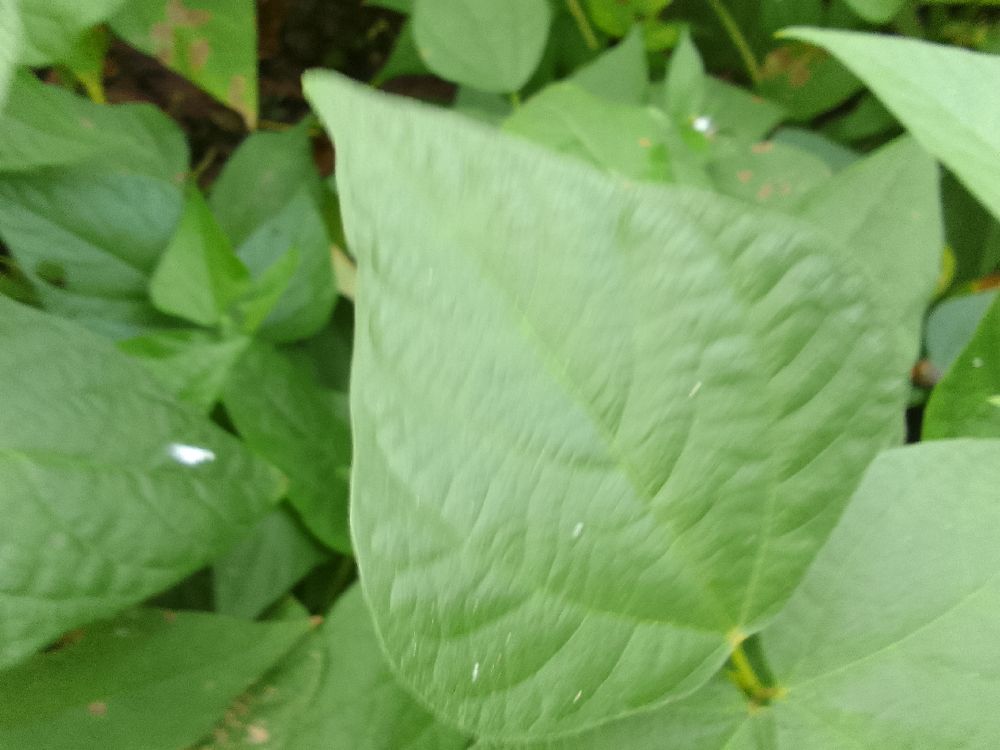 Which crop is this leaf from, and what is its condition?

common bean, healthy
